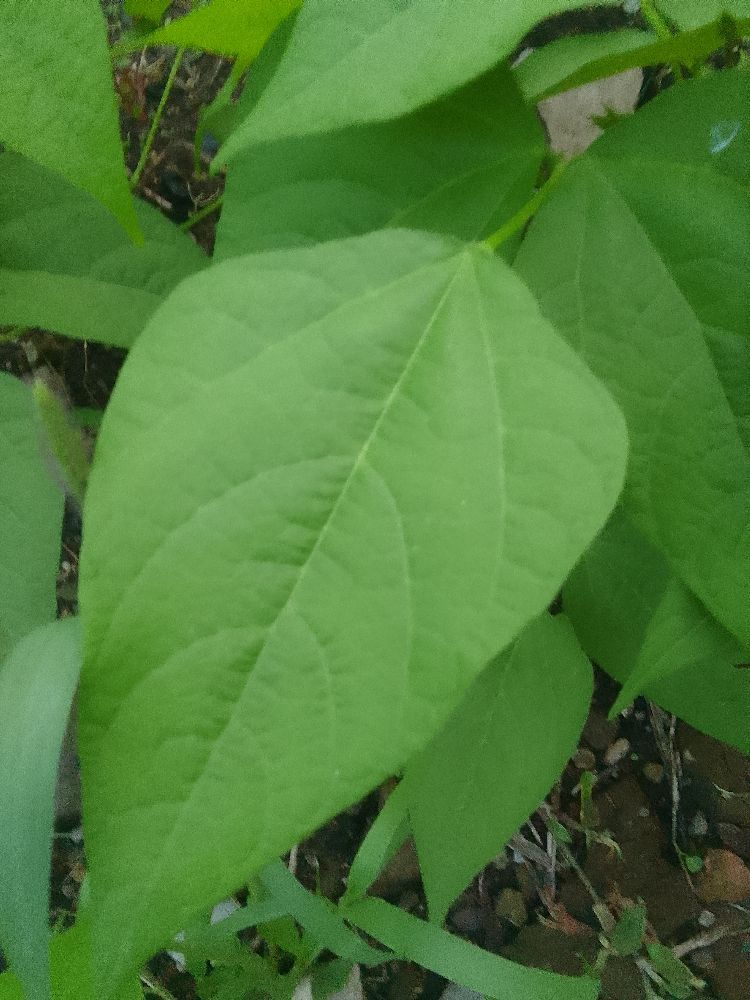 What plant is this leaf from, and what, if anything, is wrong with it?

common bean, healthy
